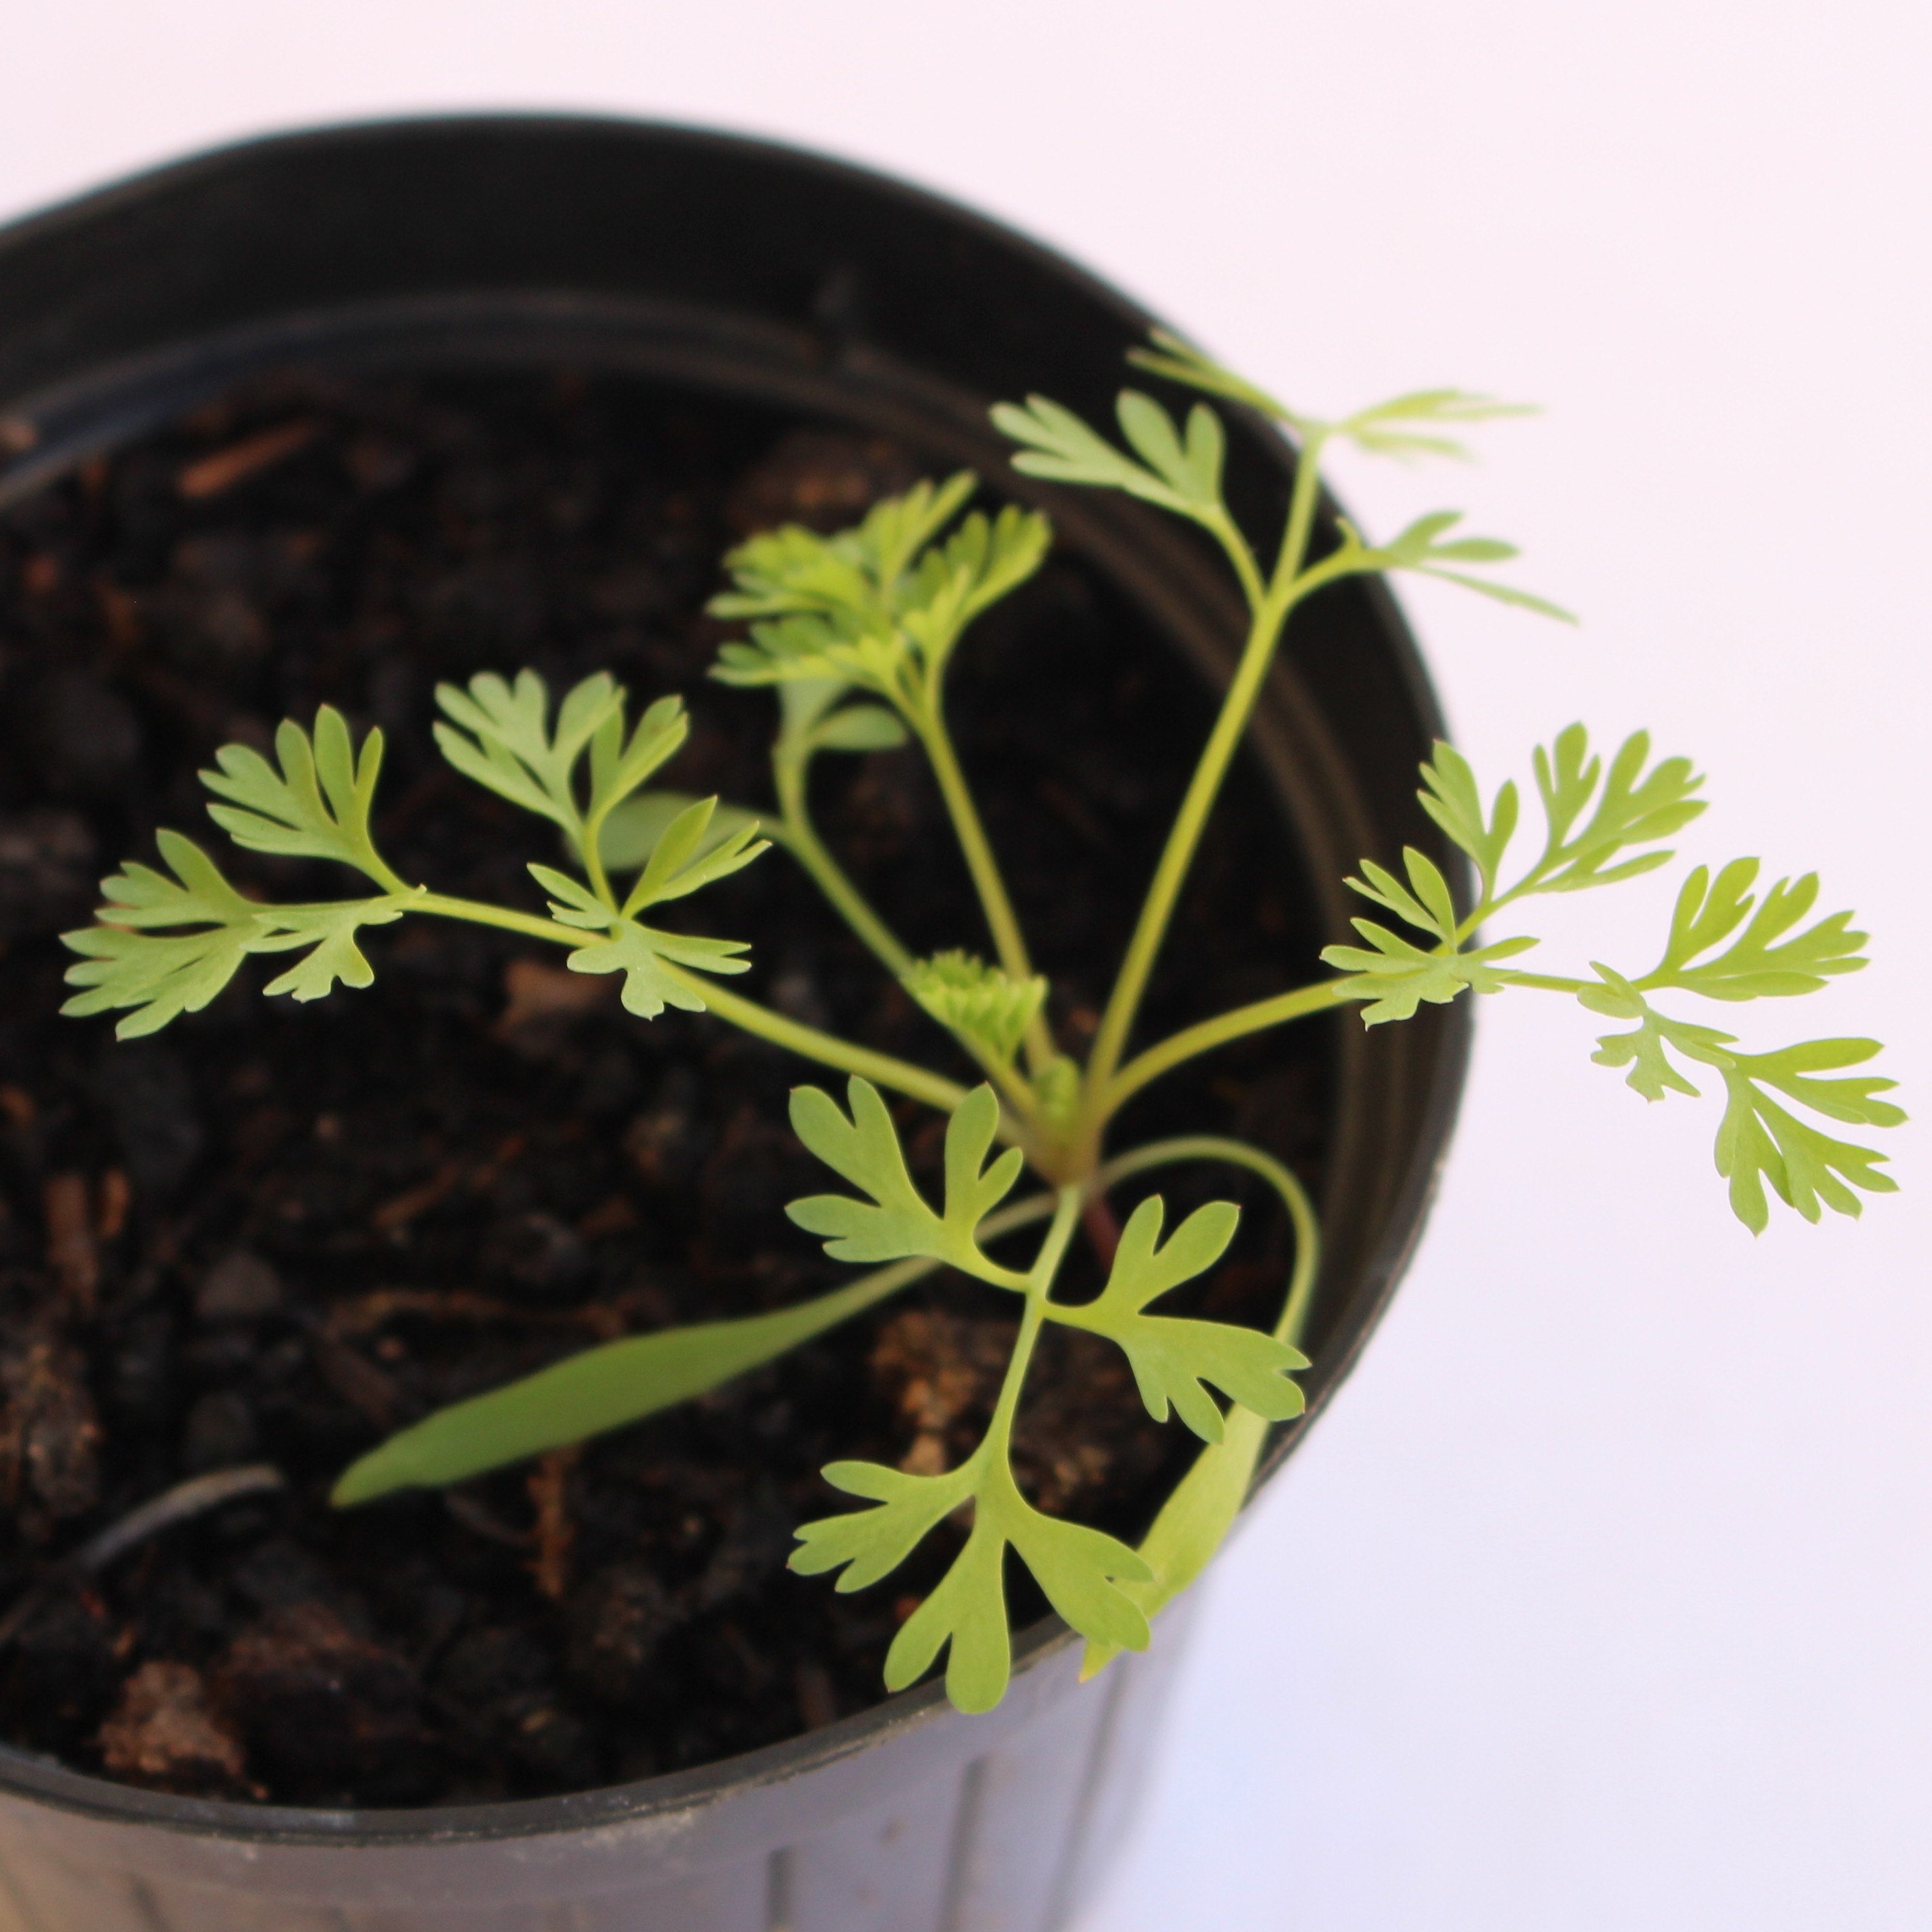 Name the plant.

Fumaria officinalis
